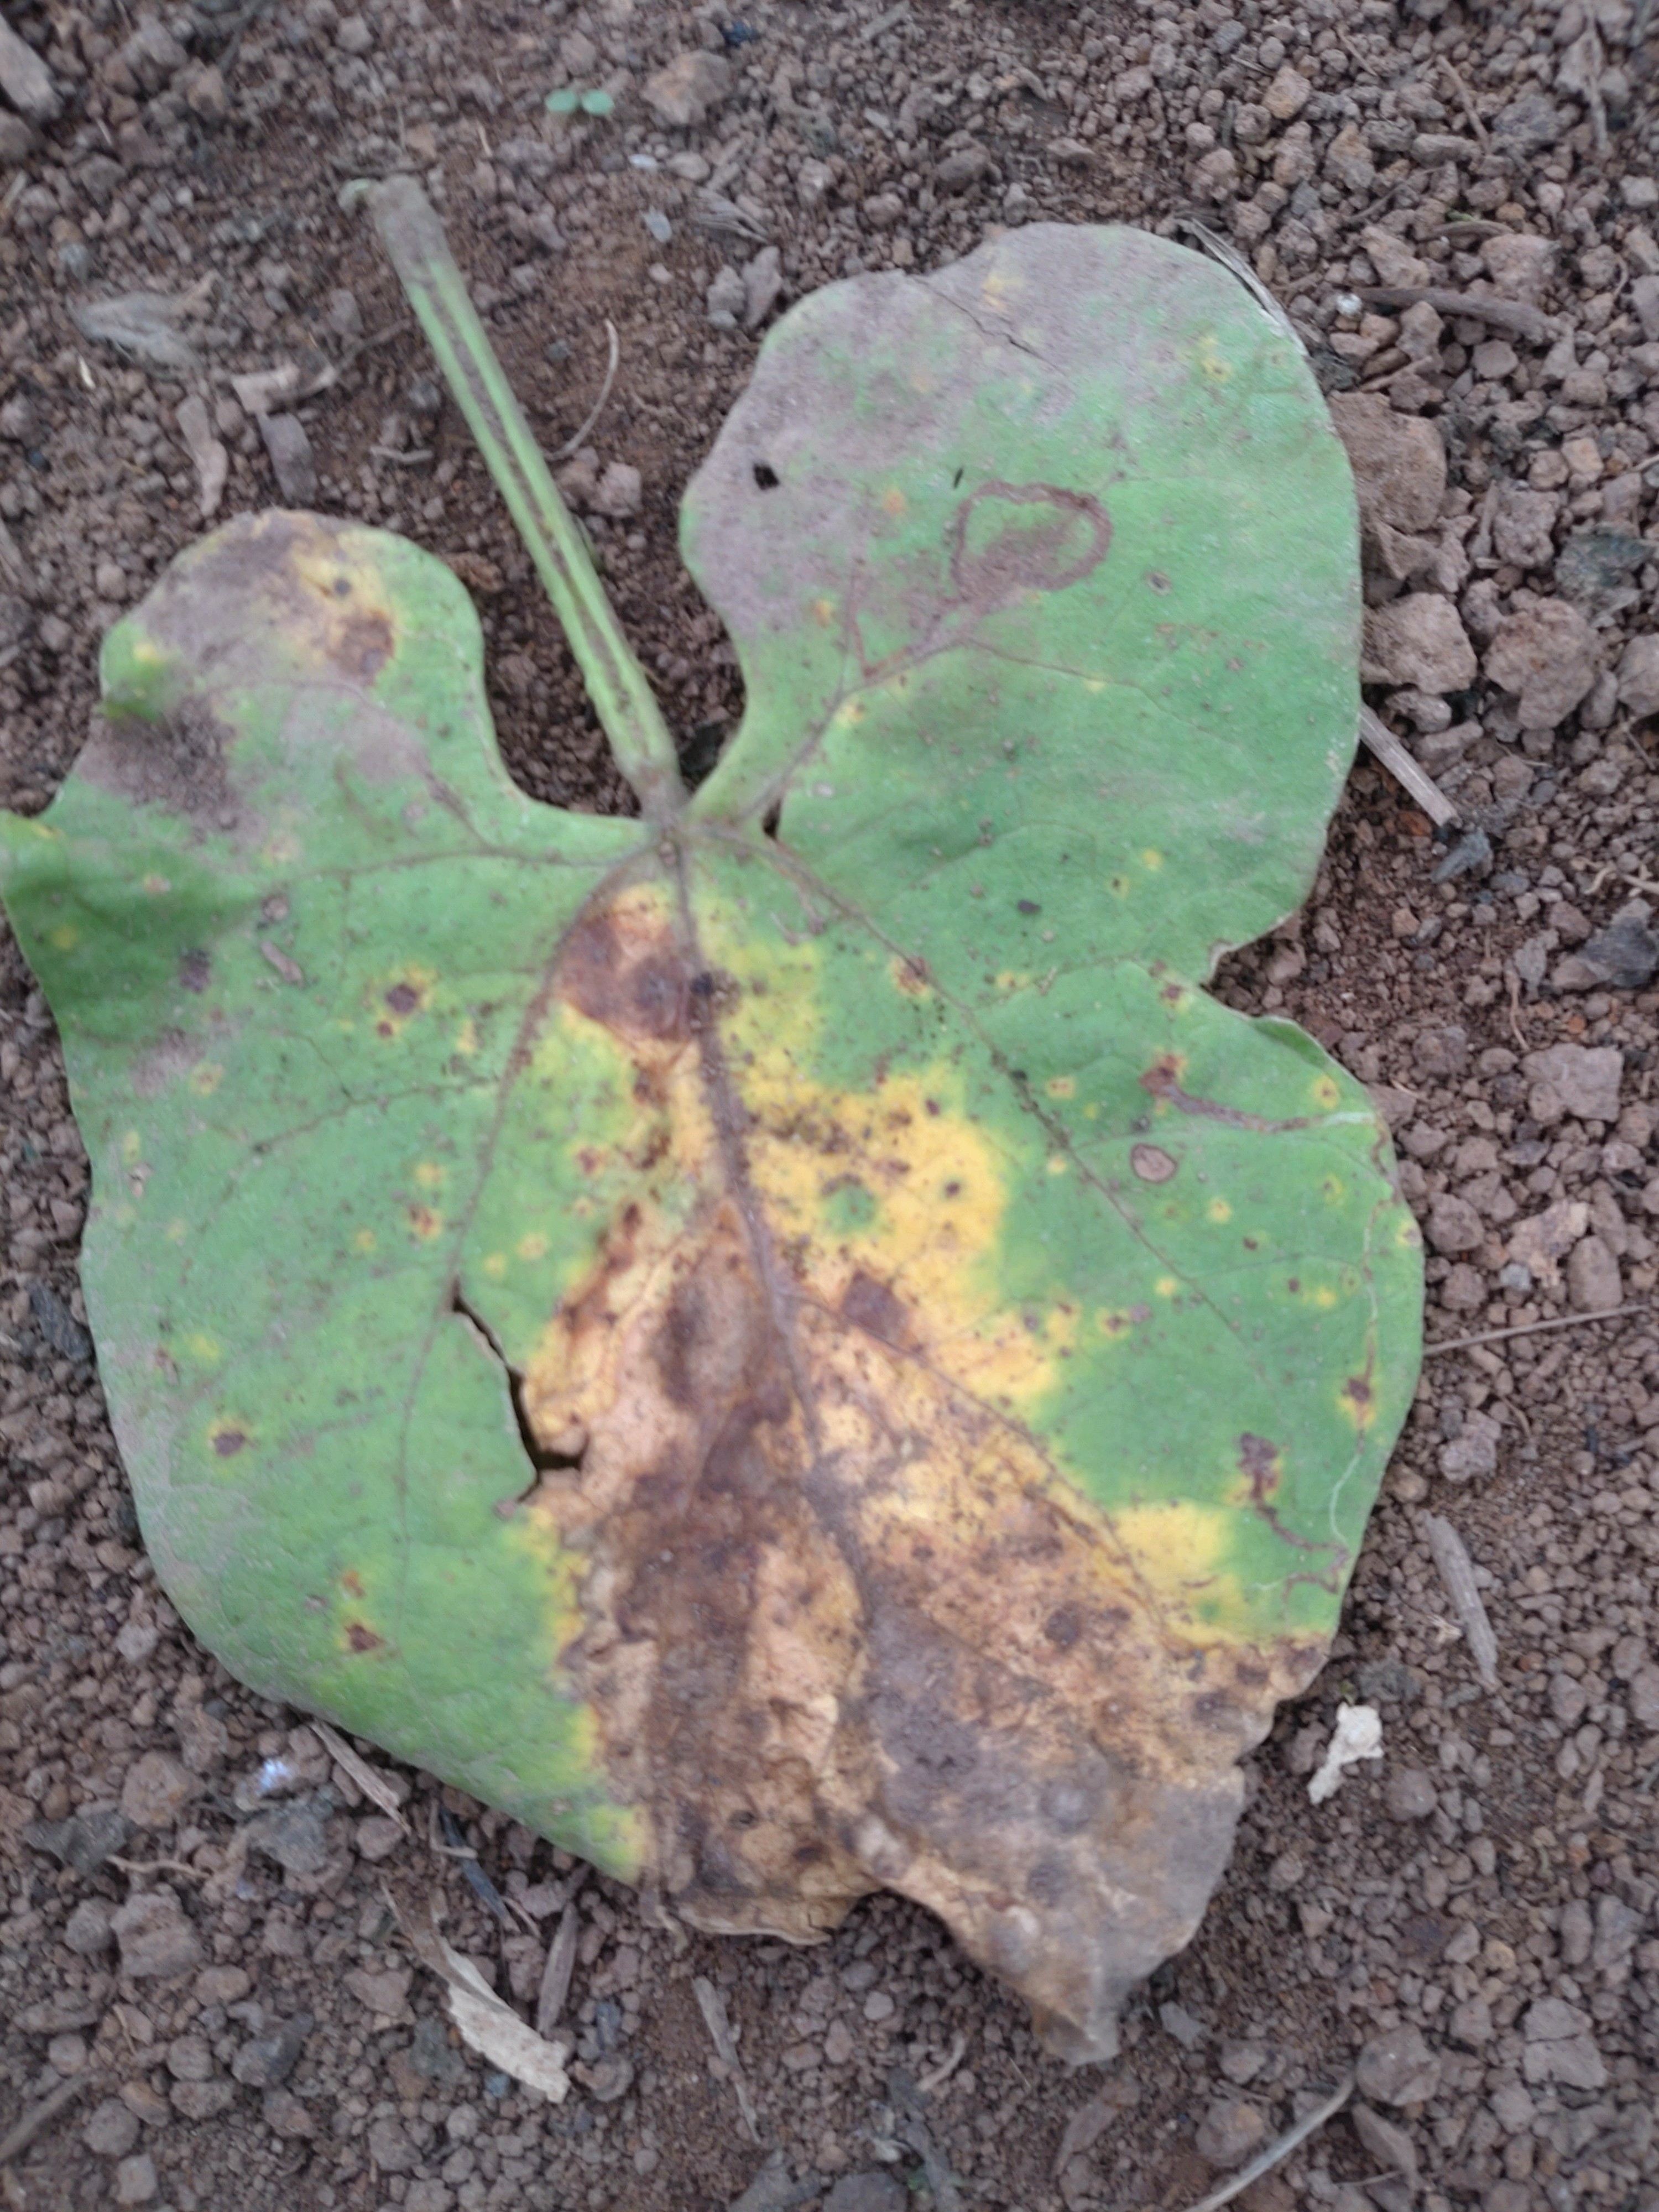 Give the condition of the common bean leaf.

anthracnose
